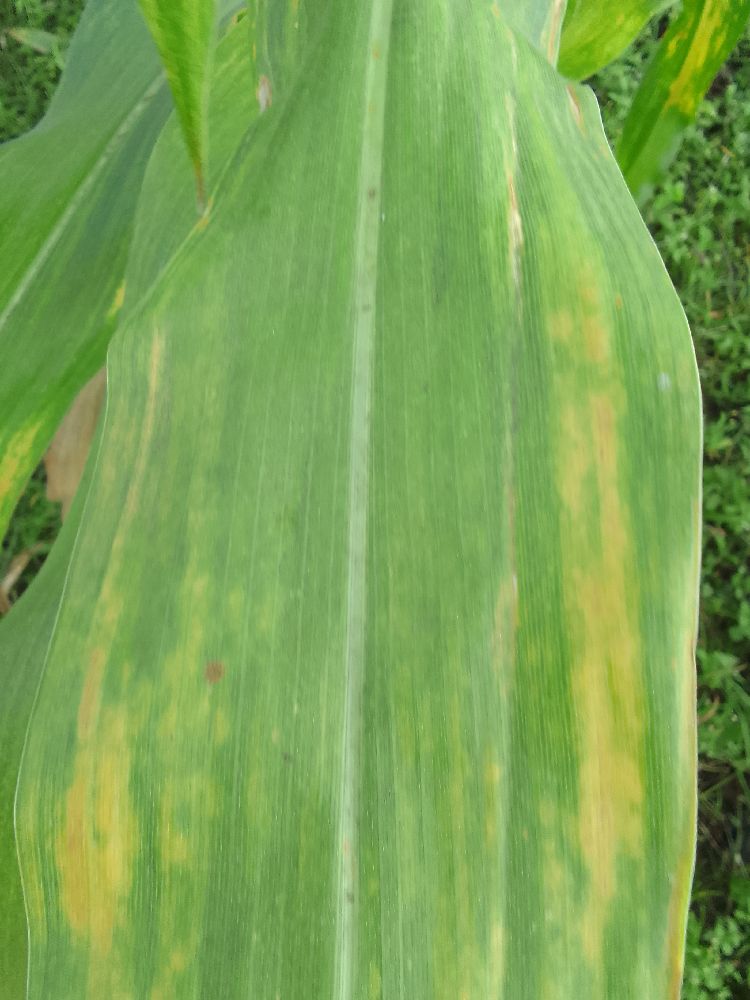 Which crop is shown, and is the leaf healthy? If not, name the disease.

maize, maize lethal necrosis
